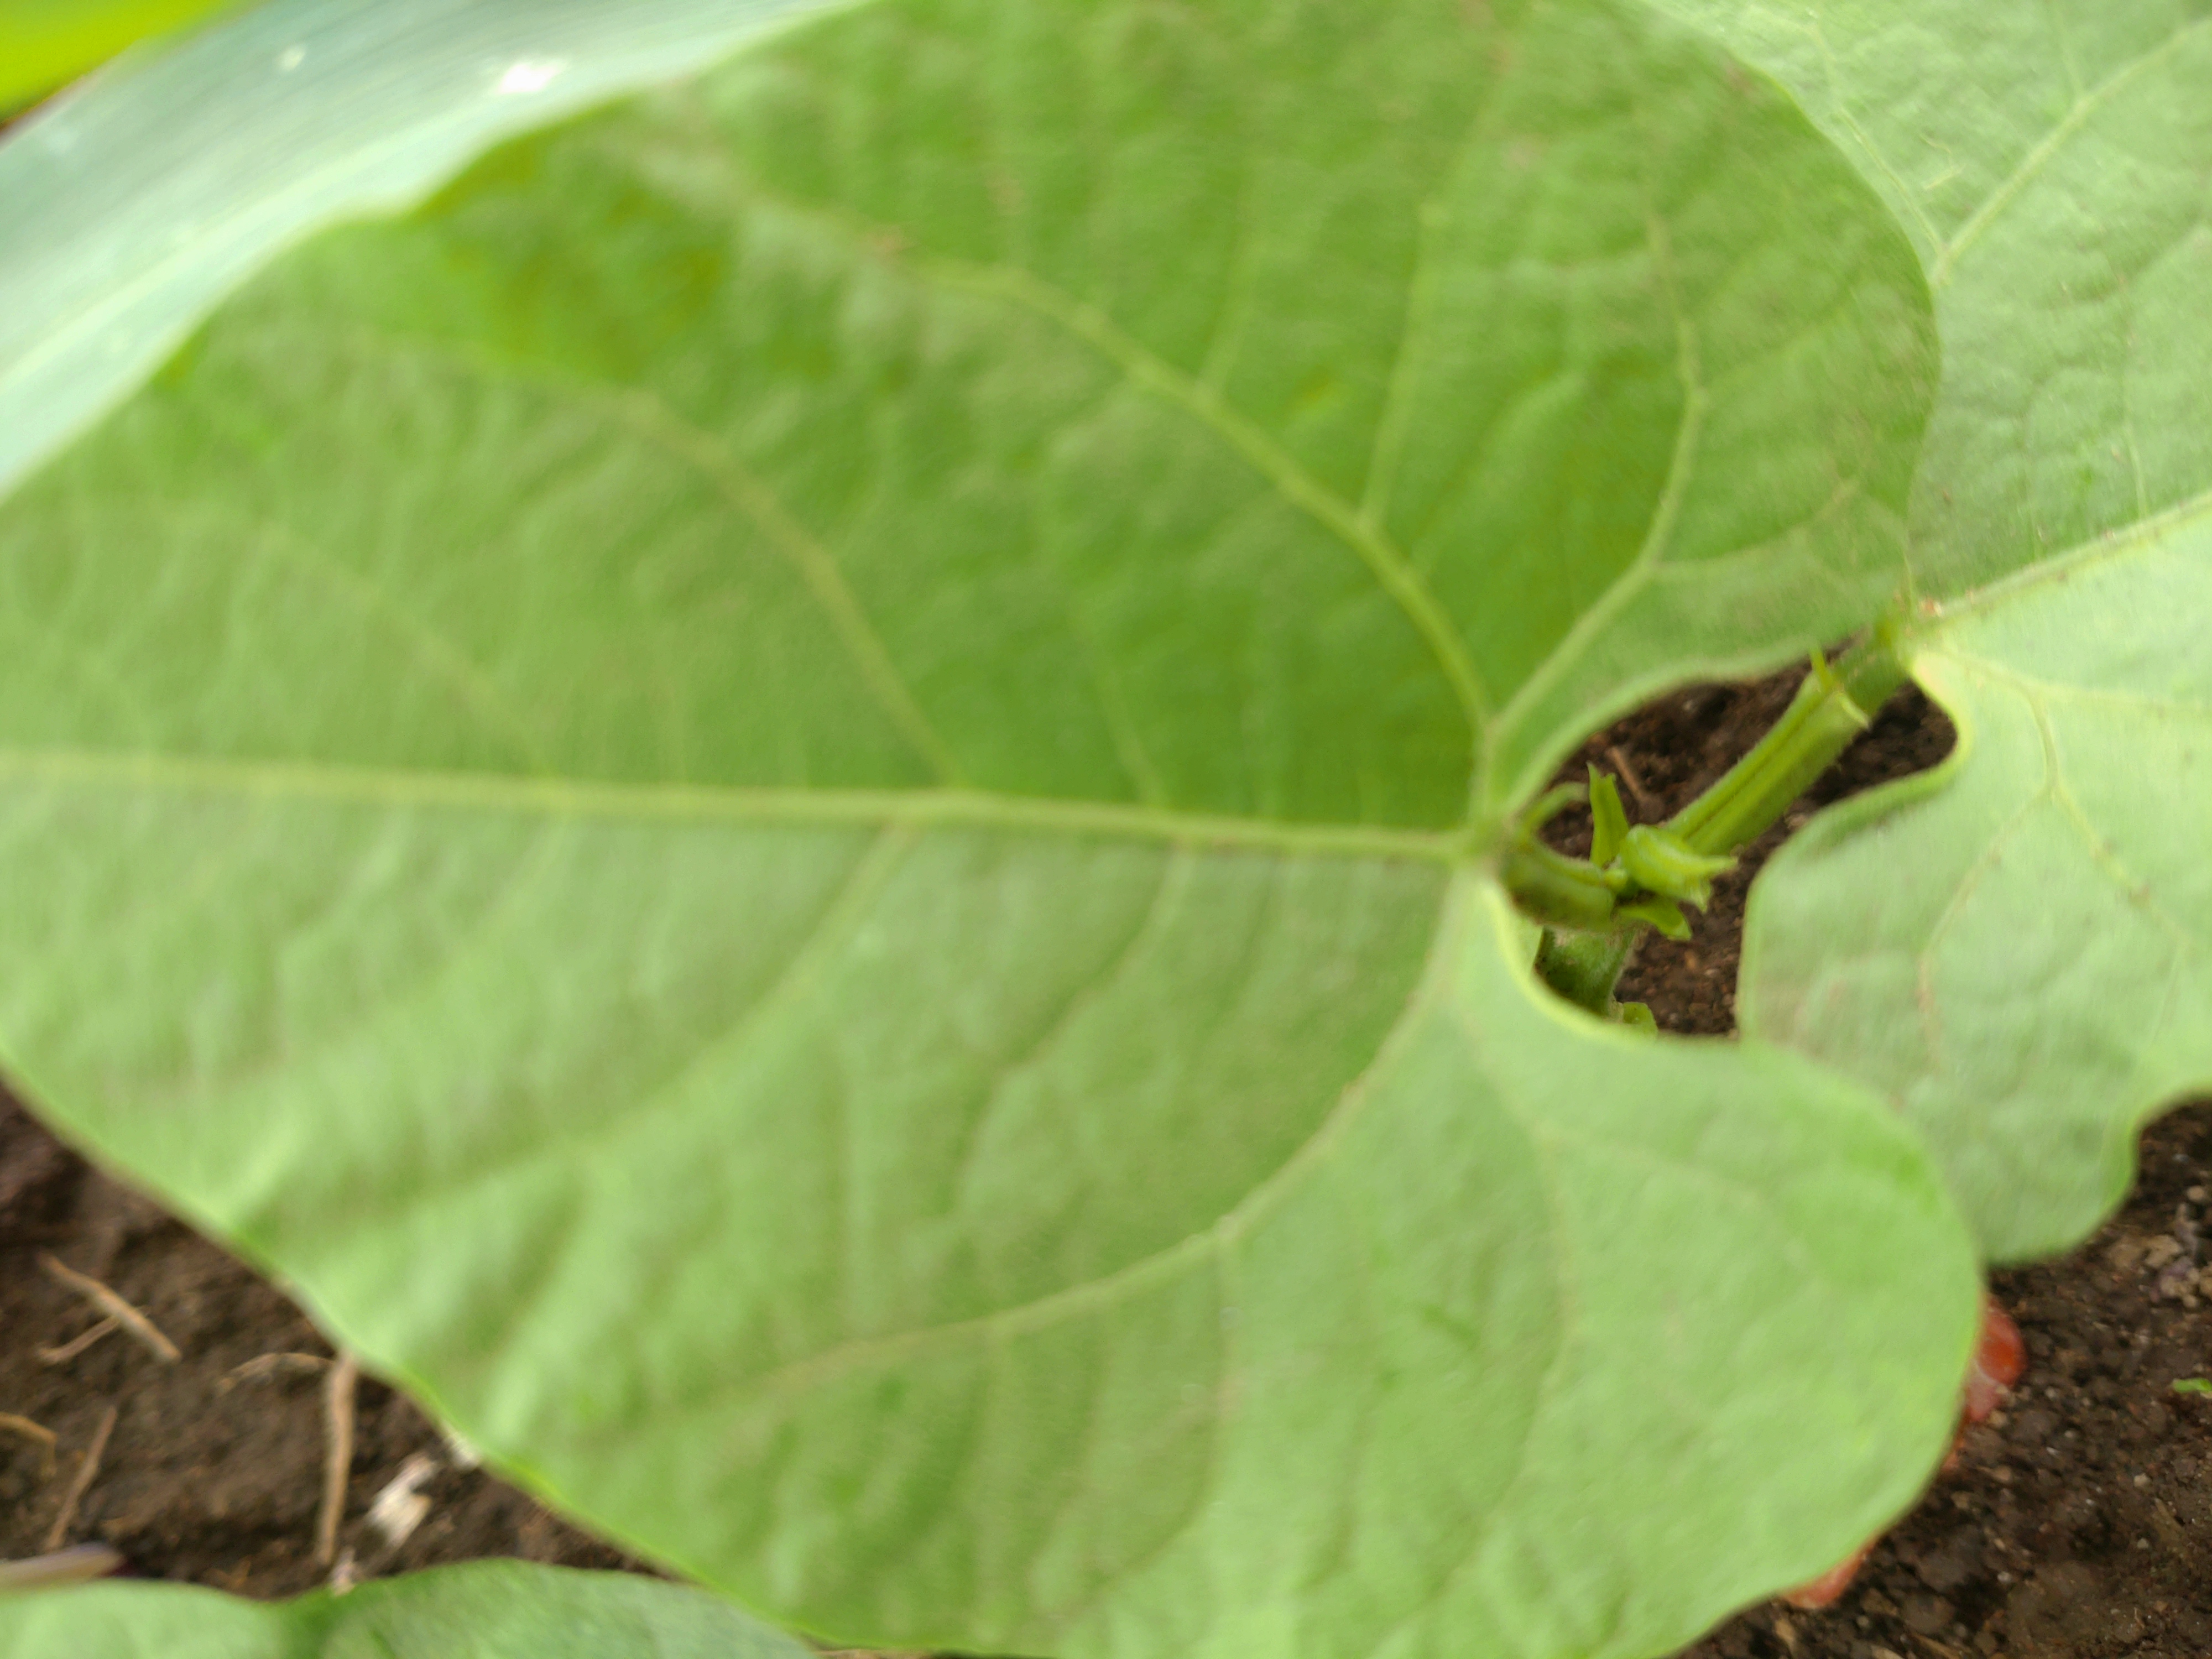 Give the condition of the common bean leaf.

healthy
